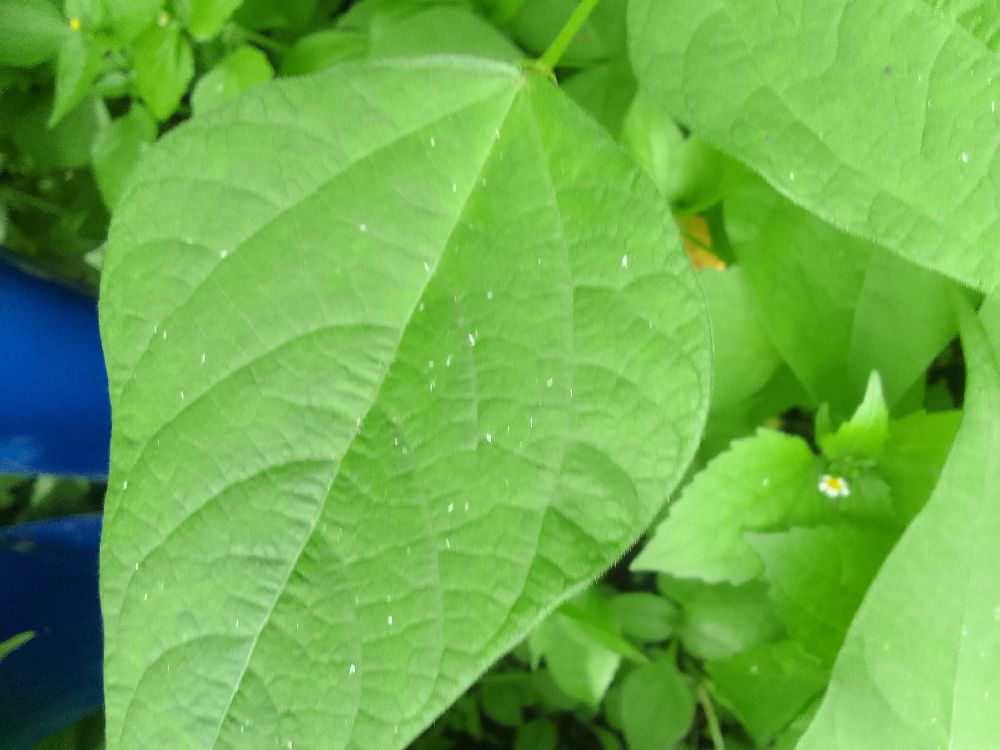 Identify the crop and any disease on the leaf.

common bean, healthy
